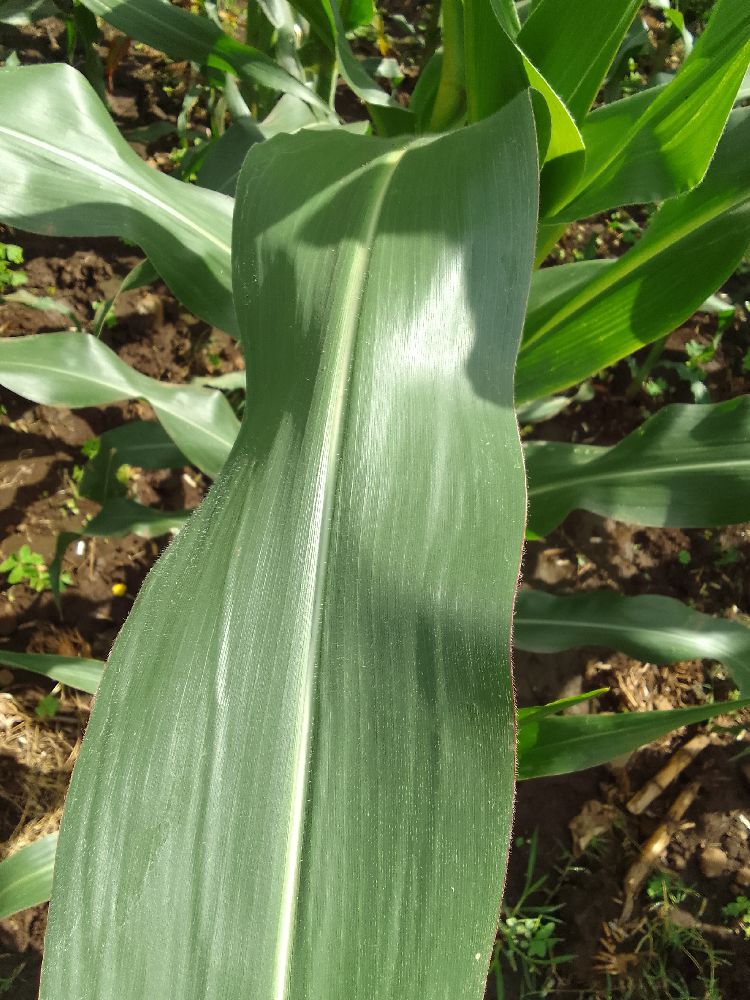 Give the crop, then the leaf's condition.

maize, healthy
